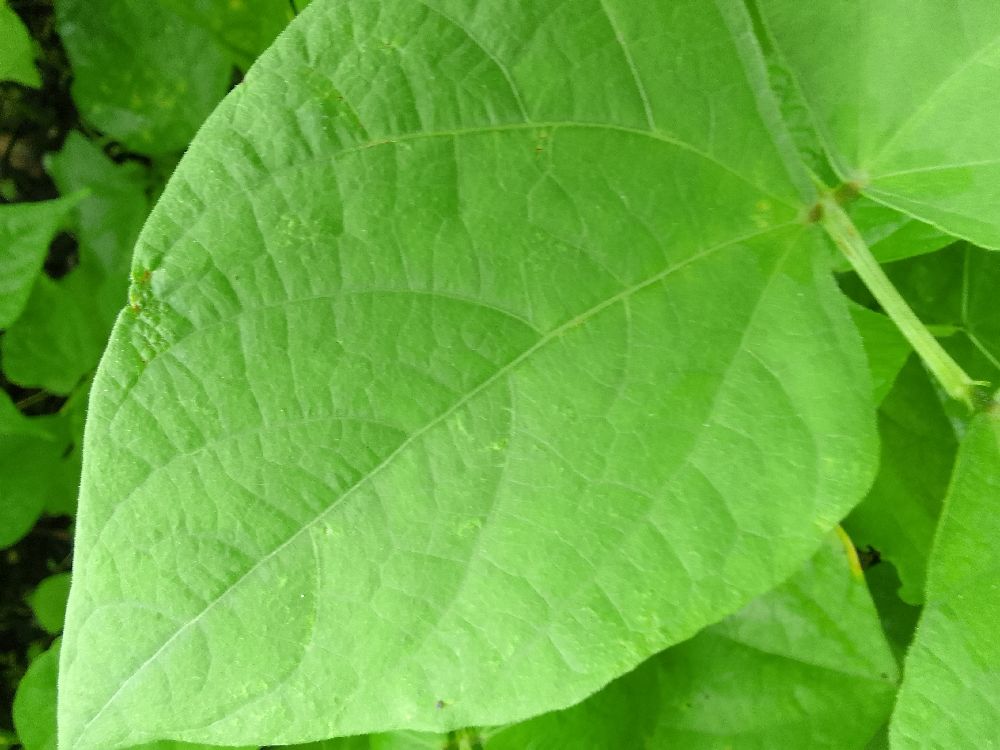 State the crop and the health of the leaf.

common bean, healthy
